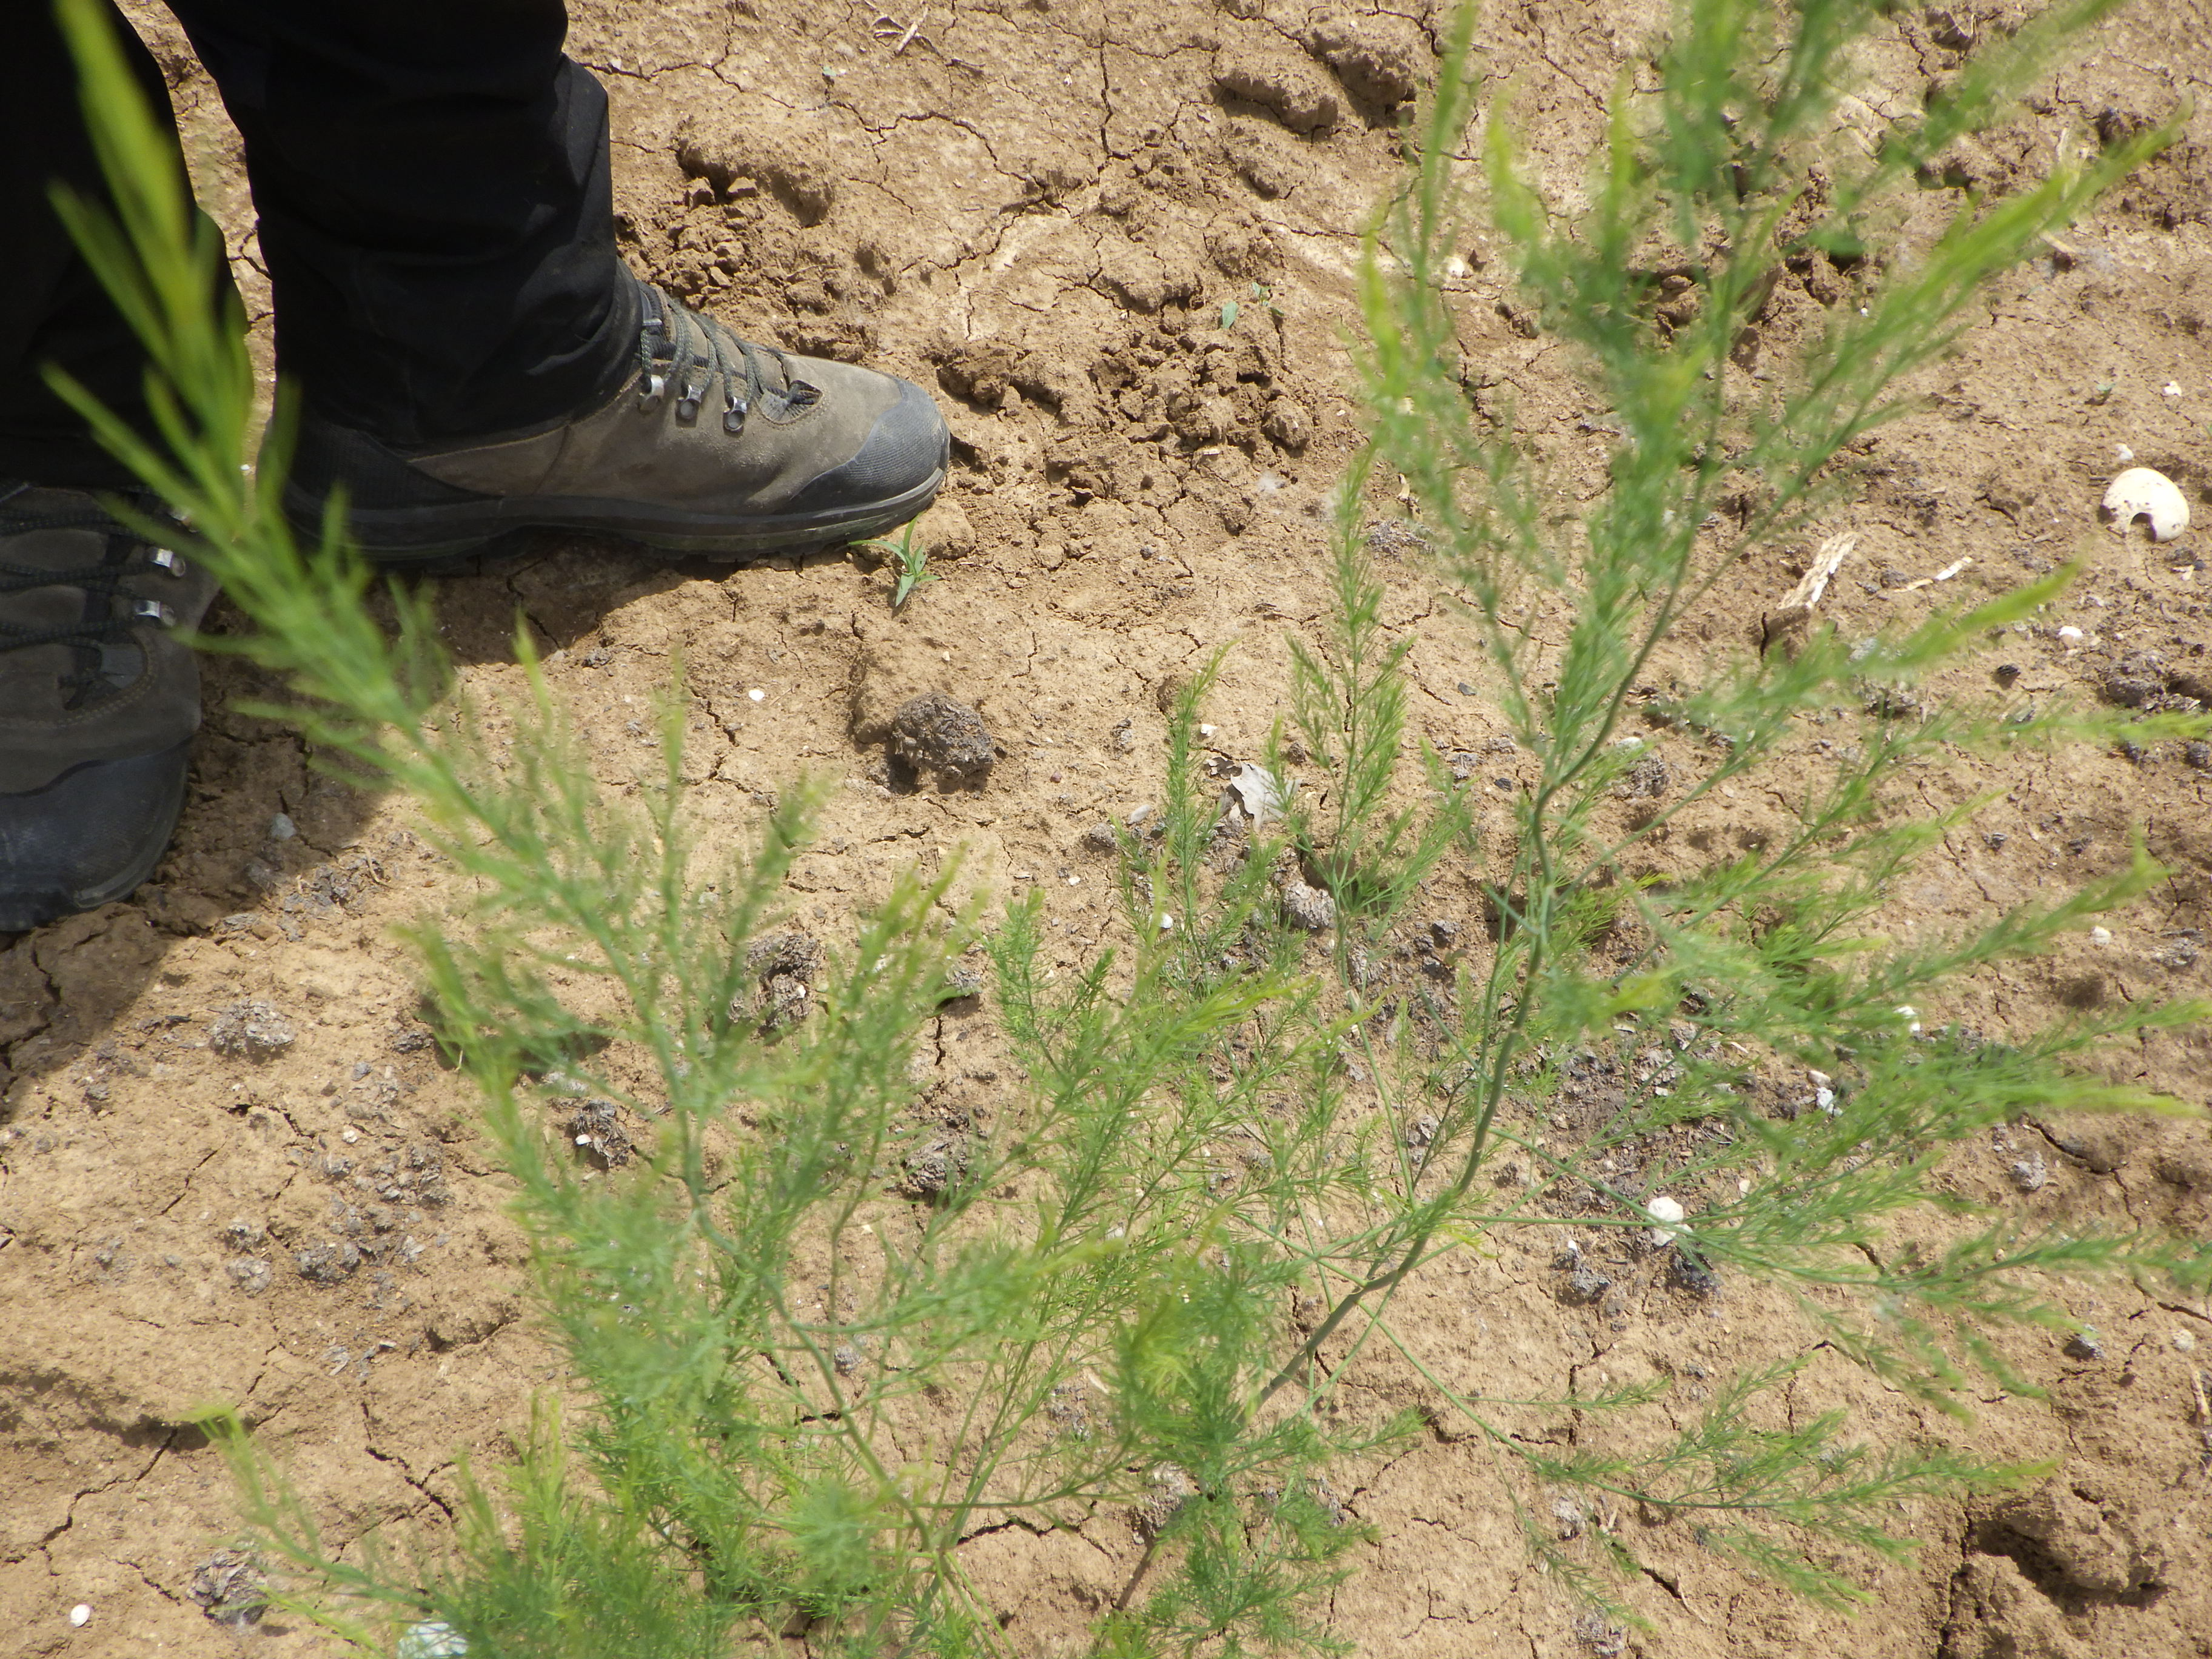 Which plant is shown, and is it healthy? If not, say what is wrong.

asparagus, healthy
